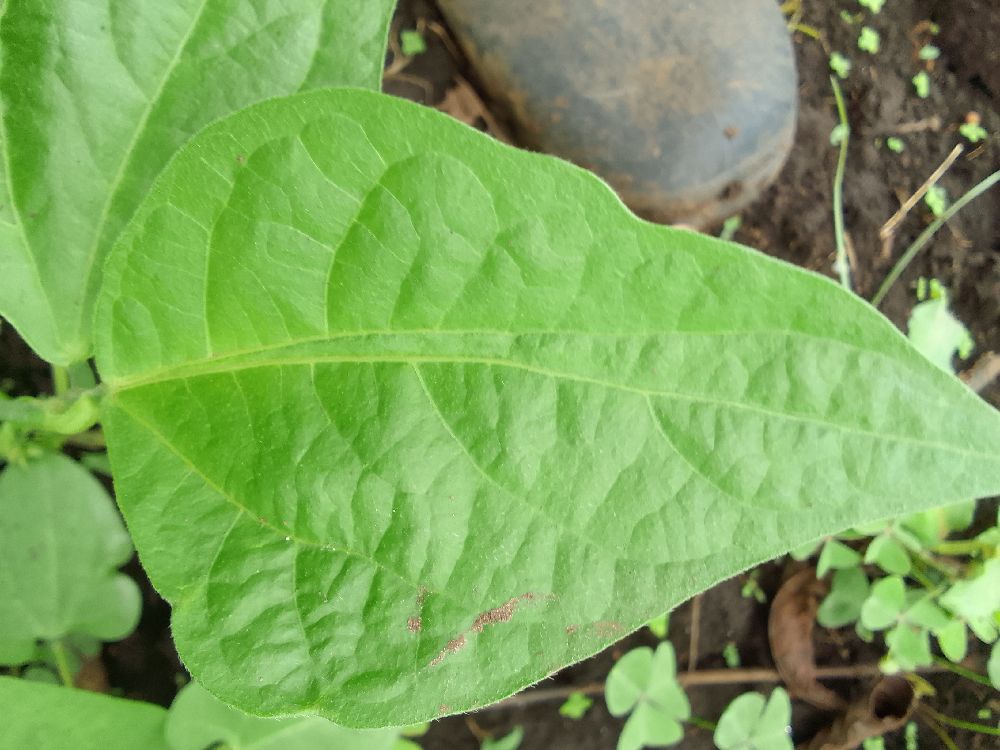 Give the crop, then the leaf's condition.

common bean, healthy
